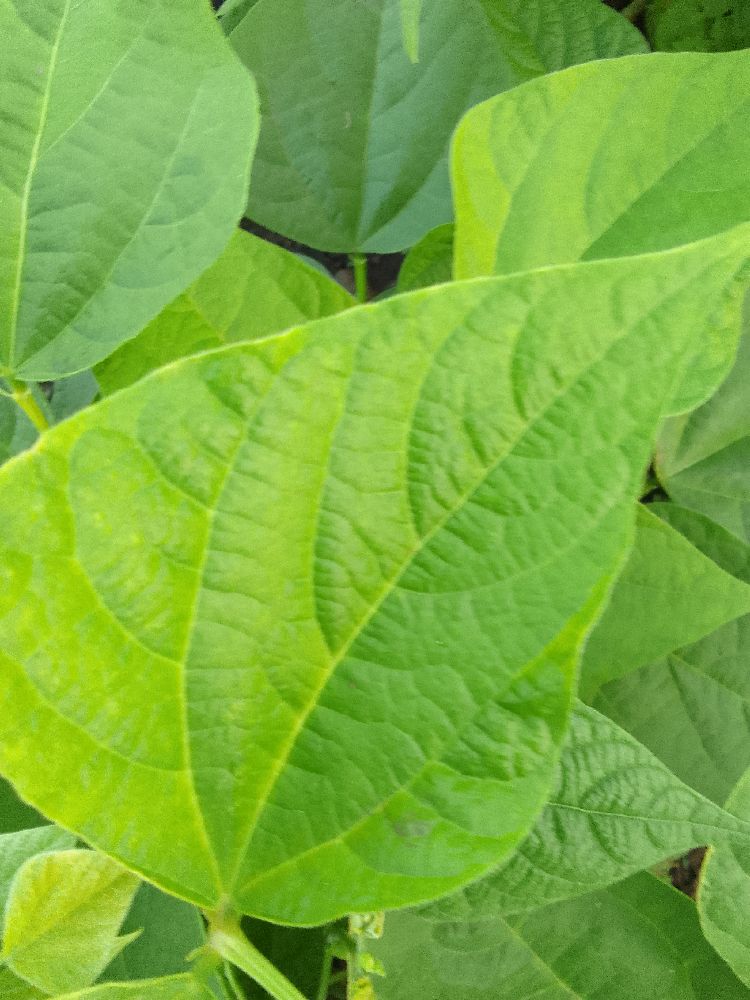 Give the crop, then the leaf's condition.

common bean, healthy
